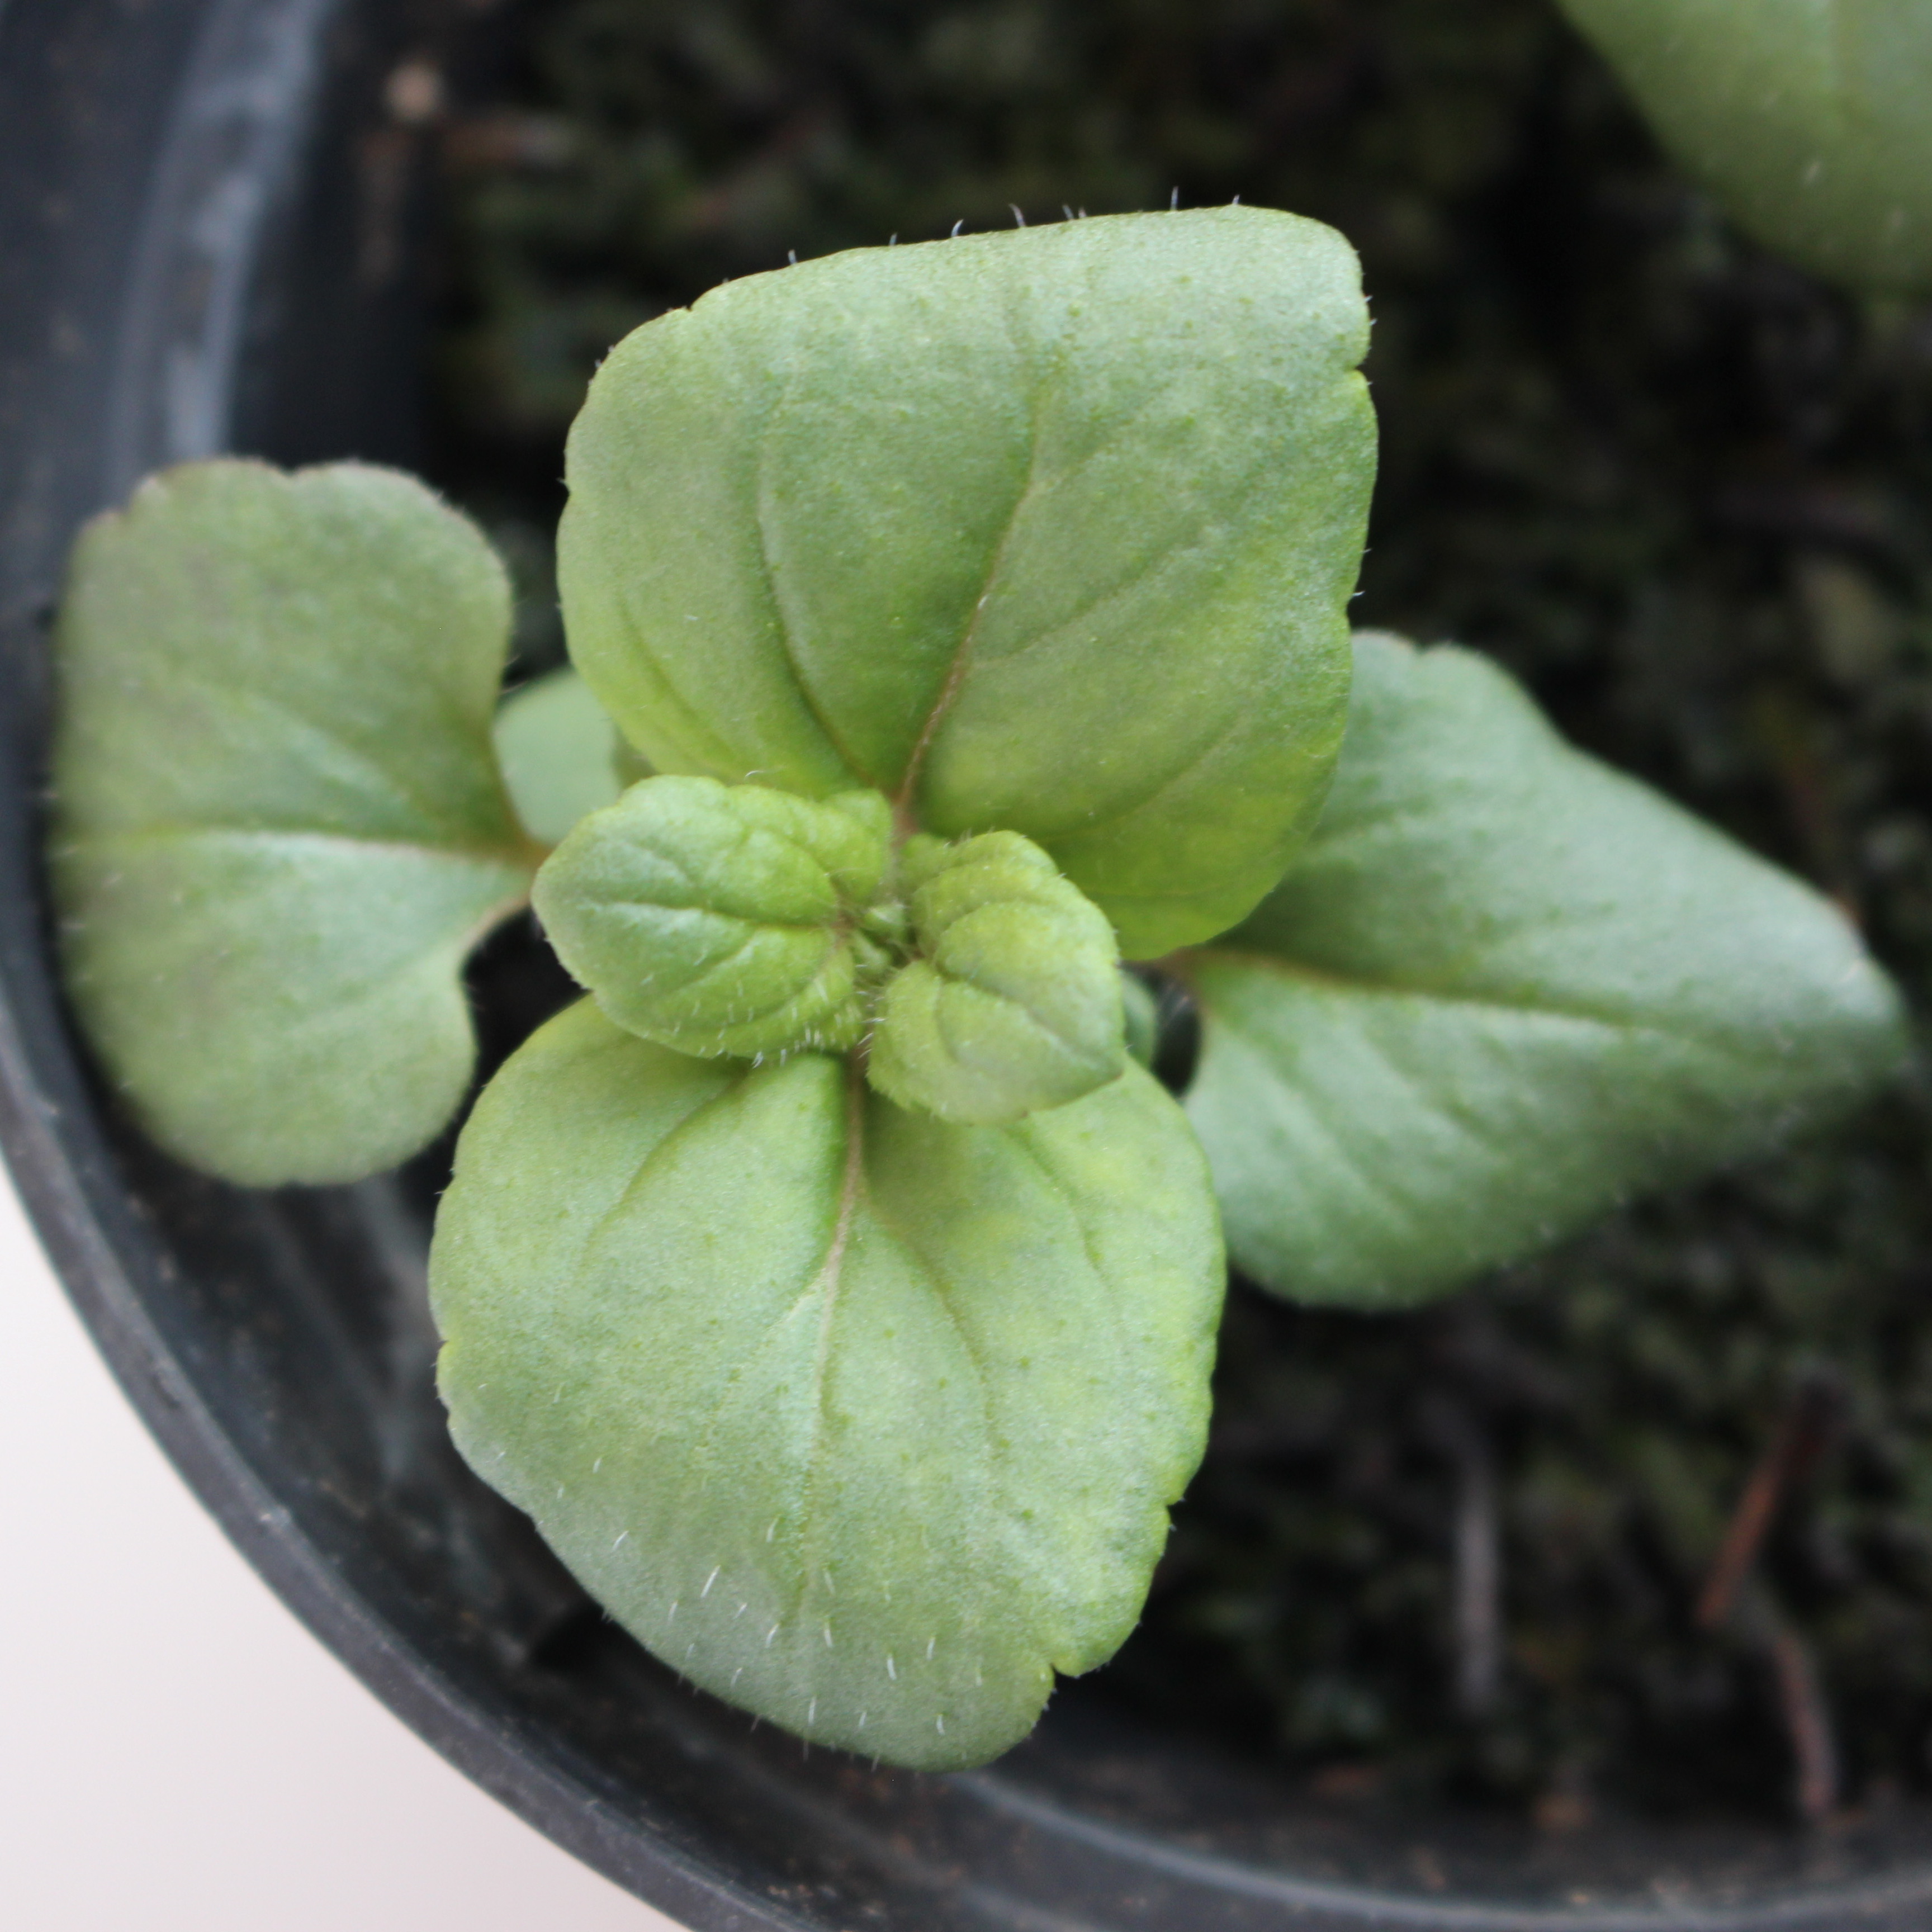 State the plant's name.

Veronica persica
